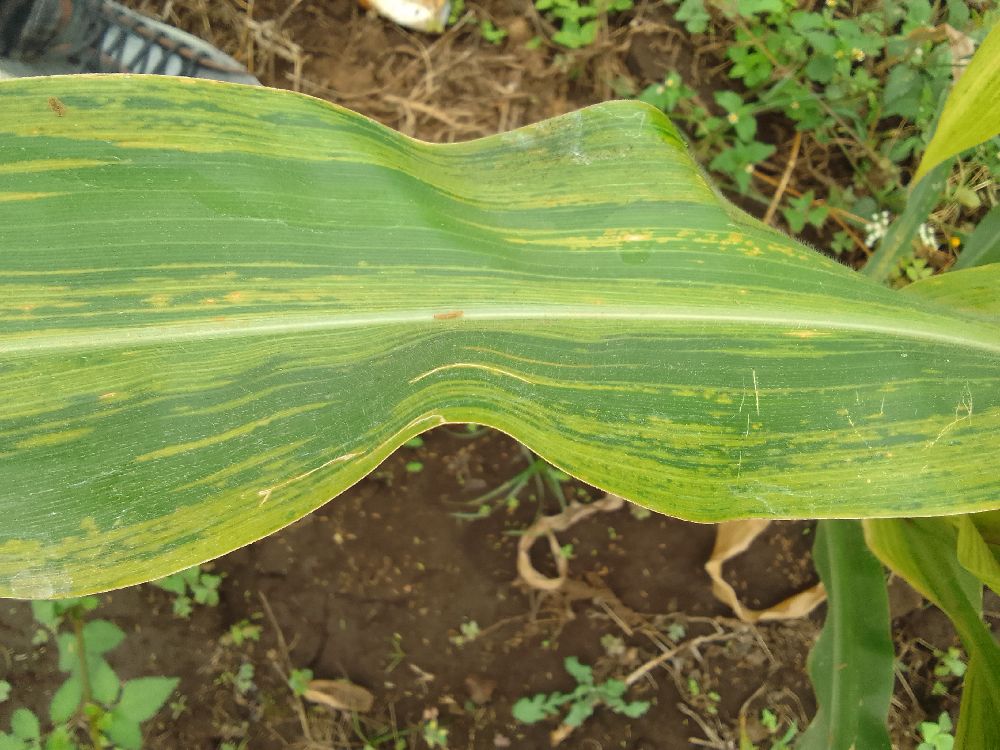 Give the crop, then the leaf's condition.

maize, maize lethal necrosis
